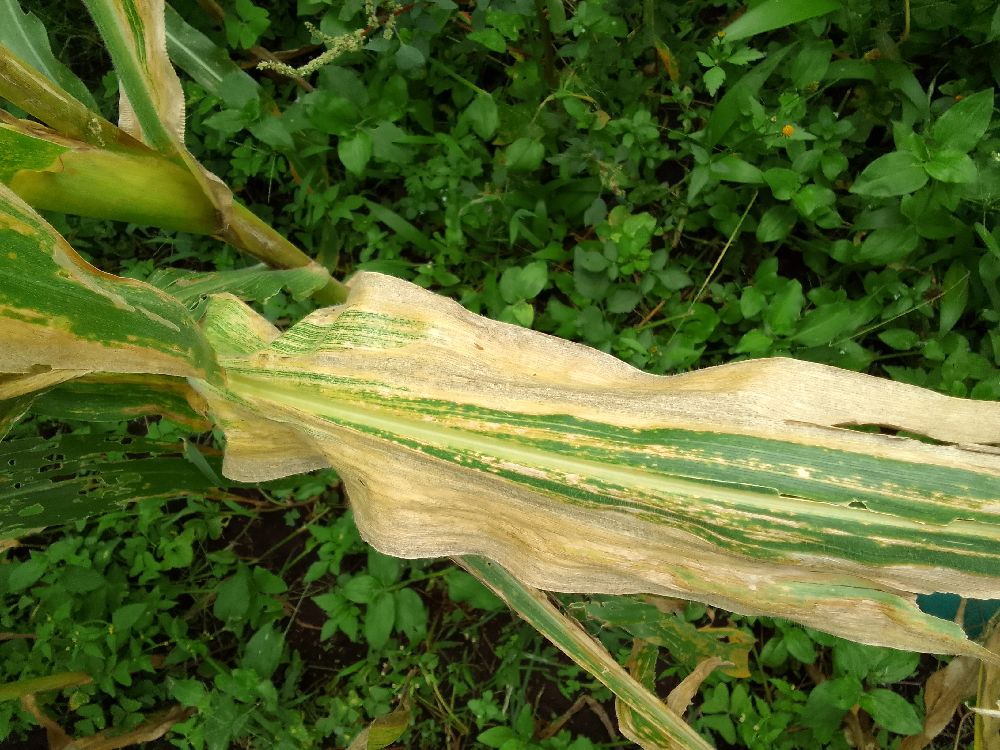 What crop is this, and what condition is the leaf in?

maize, maize lethal necrosis
